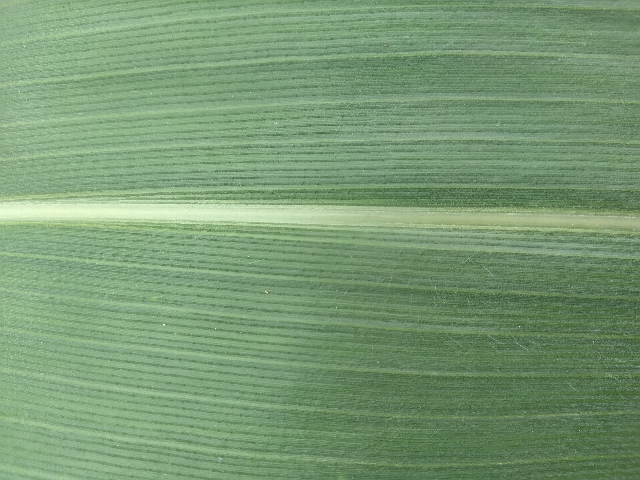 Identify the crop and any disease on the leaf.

maize, healthy
